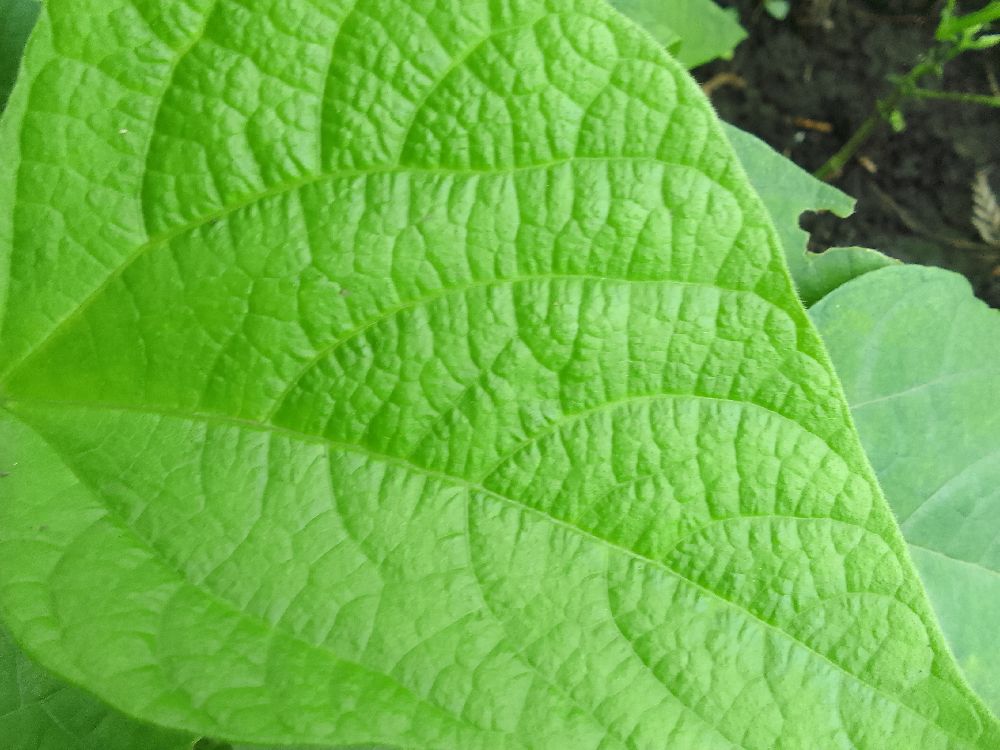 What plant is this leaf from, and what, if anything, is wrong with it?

common bean, healthy
